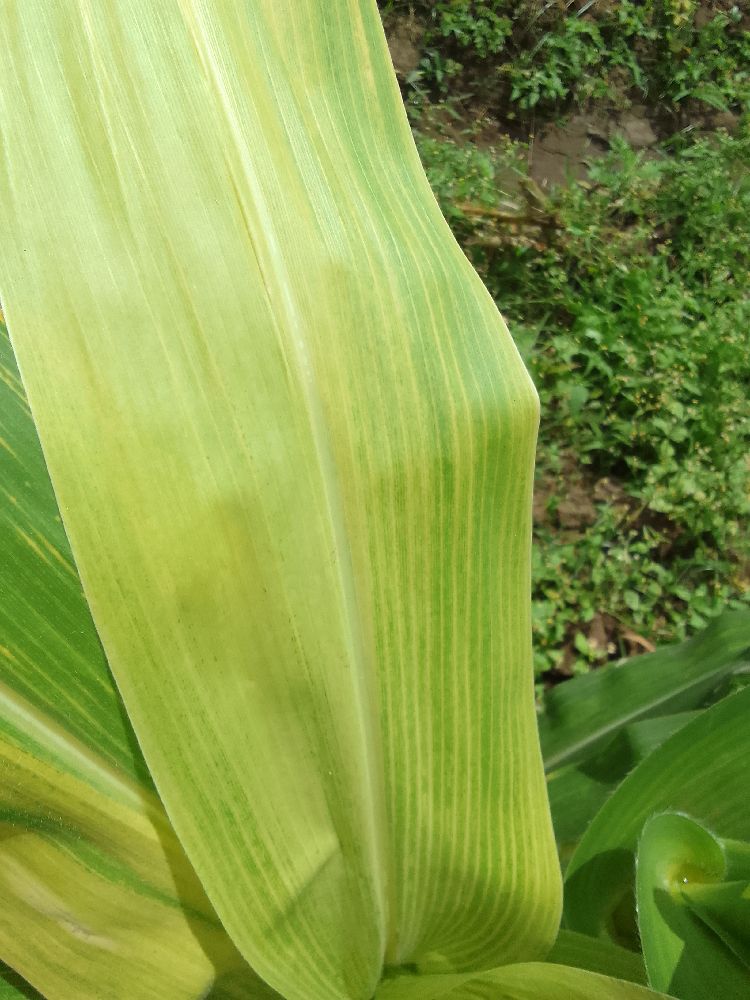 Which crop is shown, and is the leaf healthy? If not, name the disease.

maize, maize lethal necrosis
